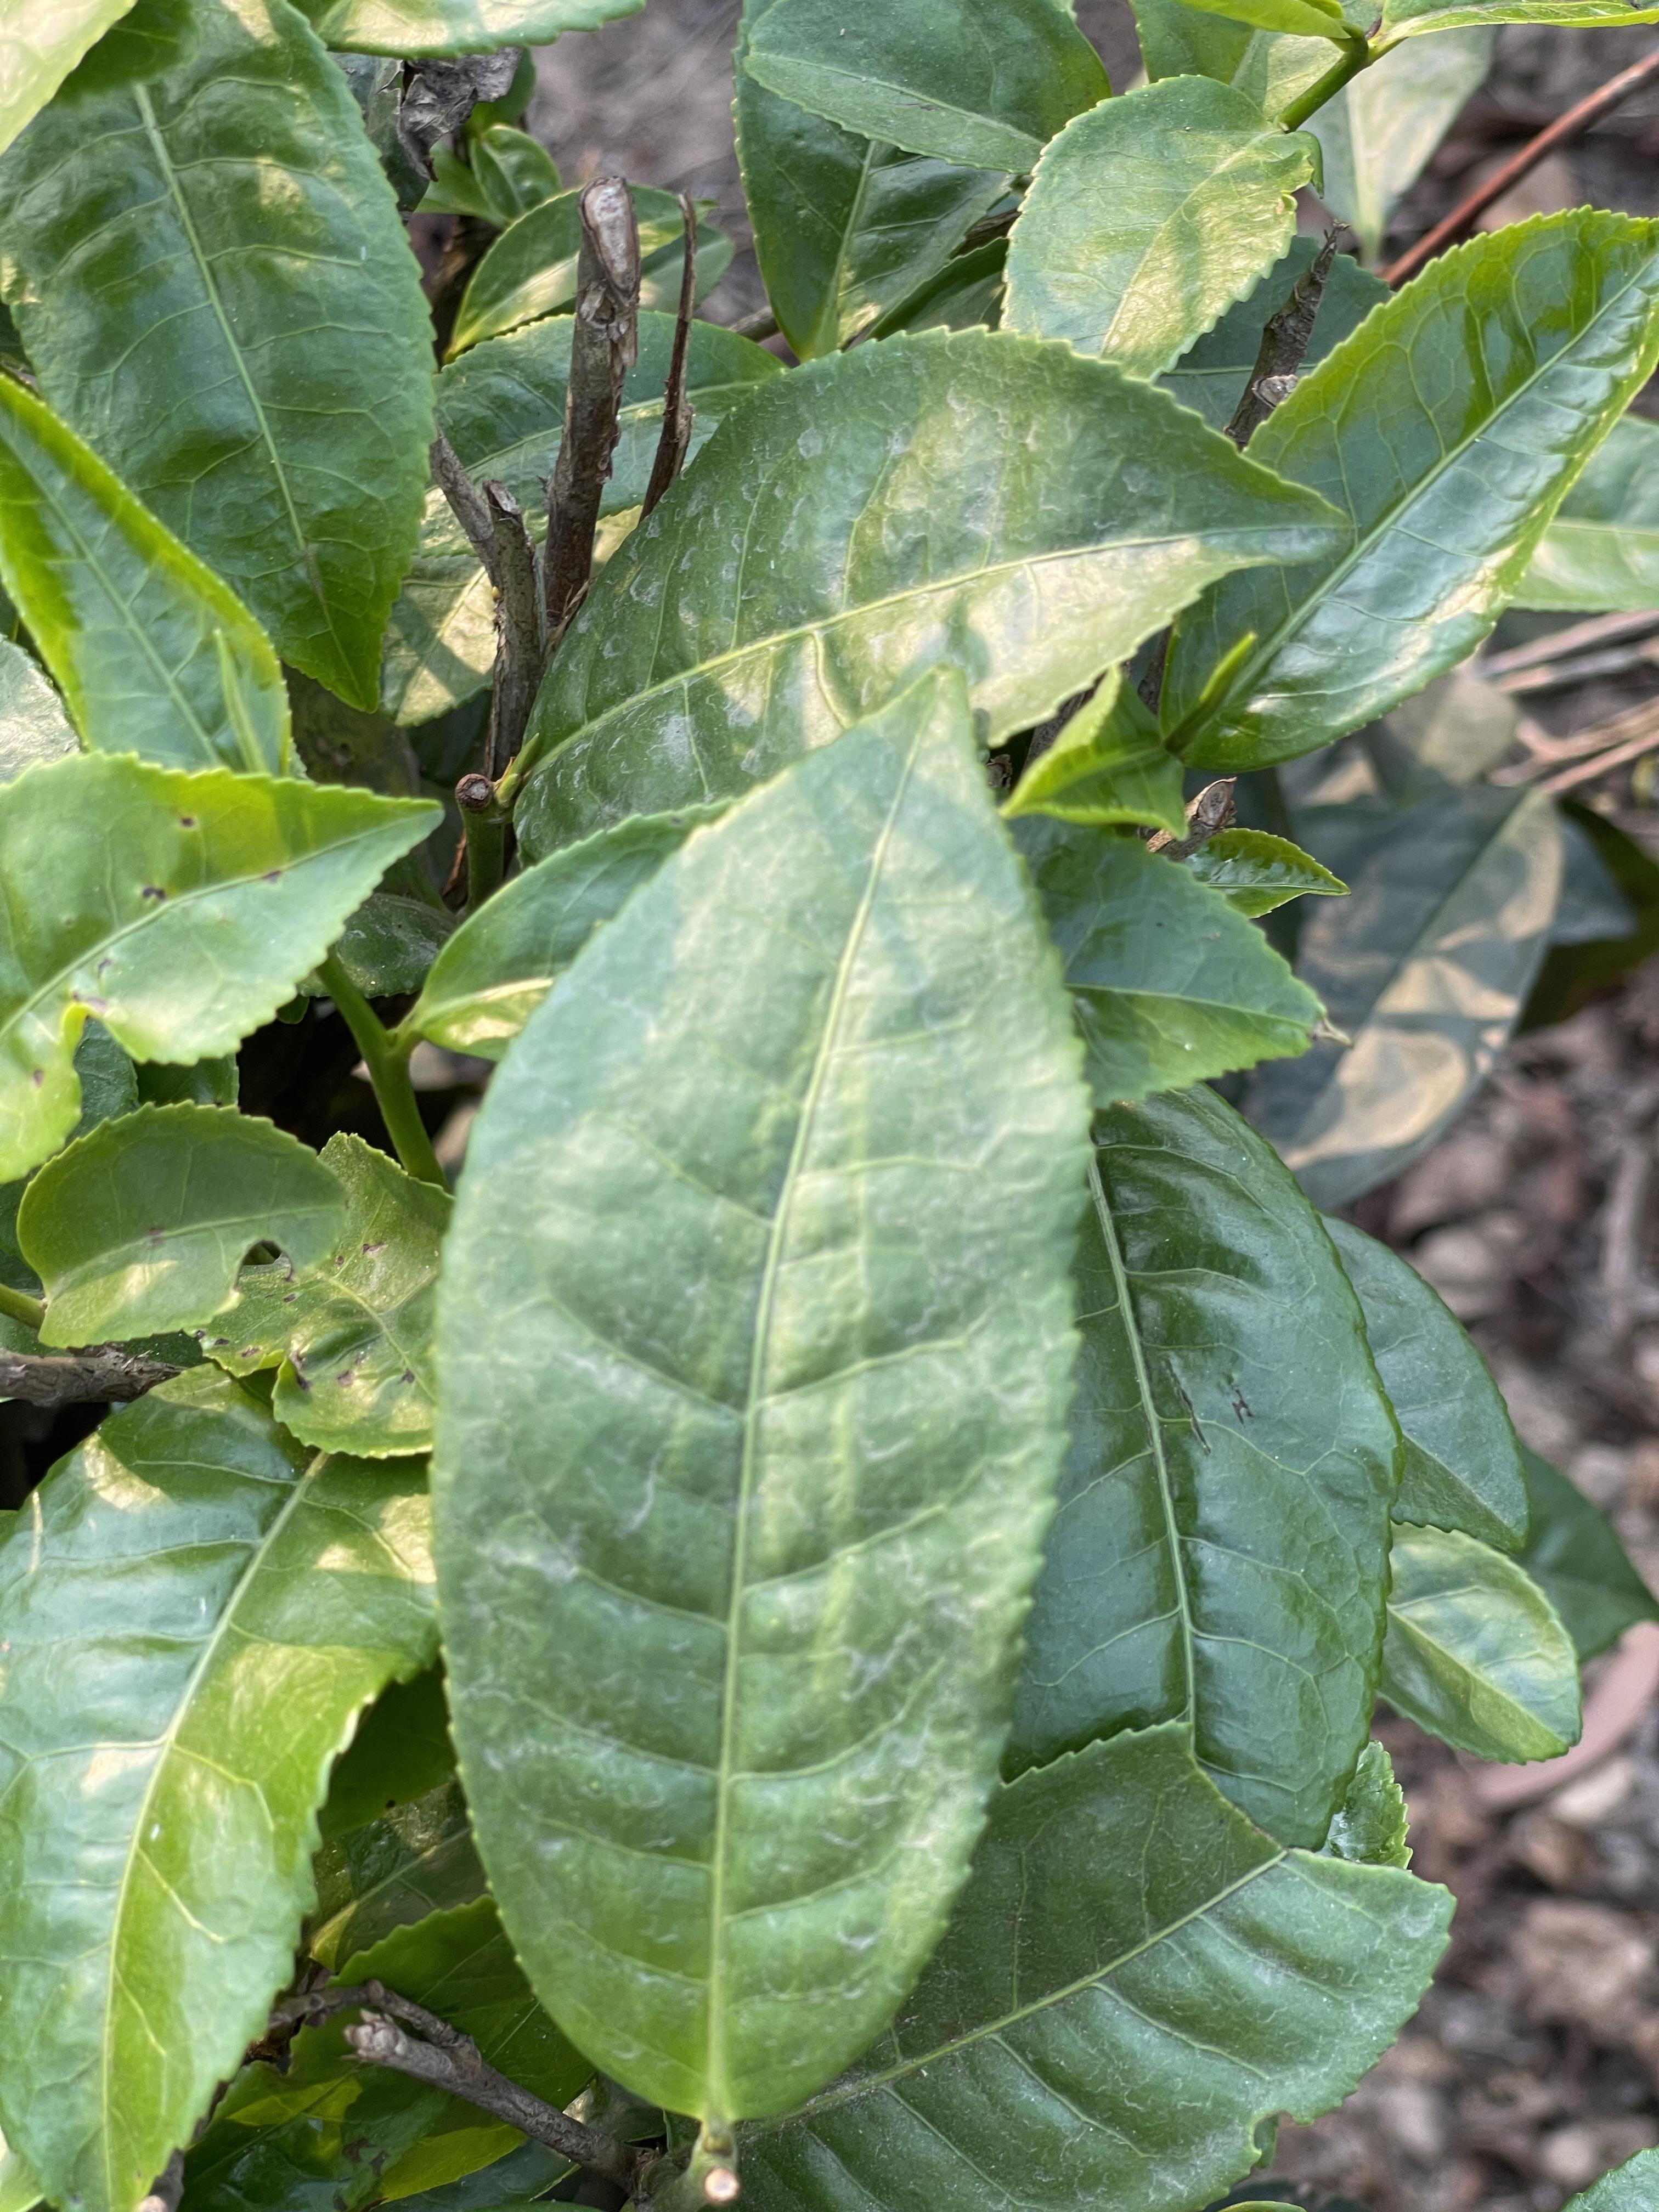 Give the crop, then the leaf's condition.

tea, healthy leaf
